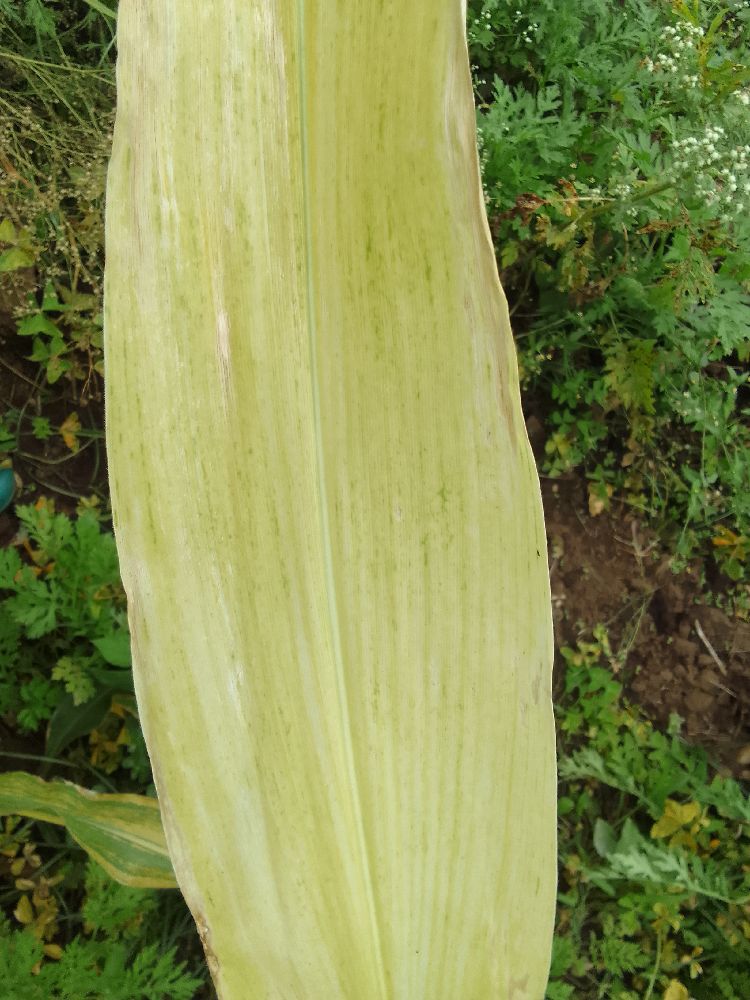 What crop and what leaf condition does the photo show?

maize, maize lethal necrosis
